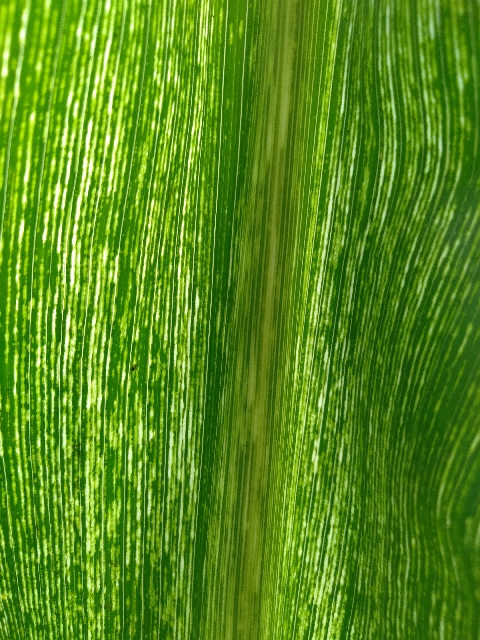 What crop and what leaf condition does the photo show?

maize, maize streak virus
